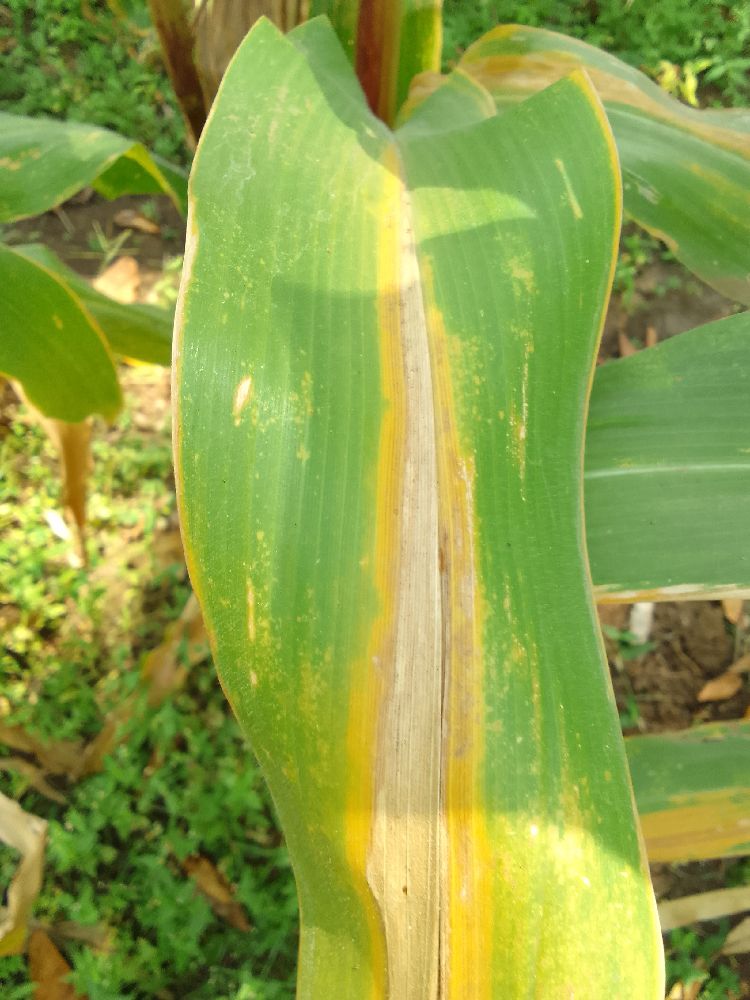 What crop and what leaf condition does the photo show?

maize, maize lethal necrosis
